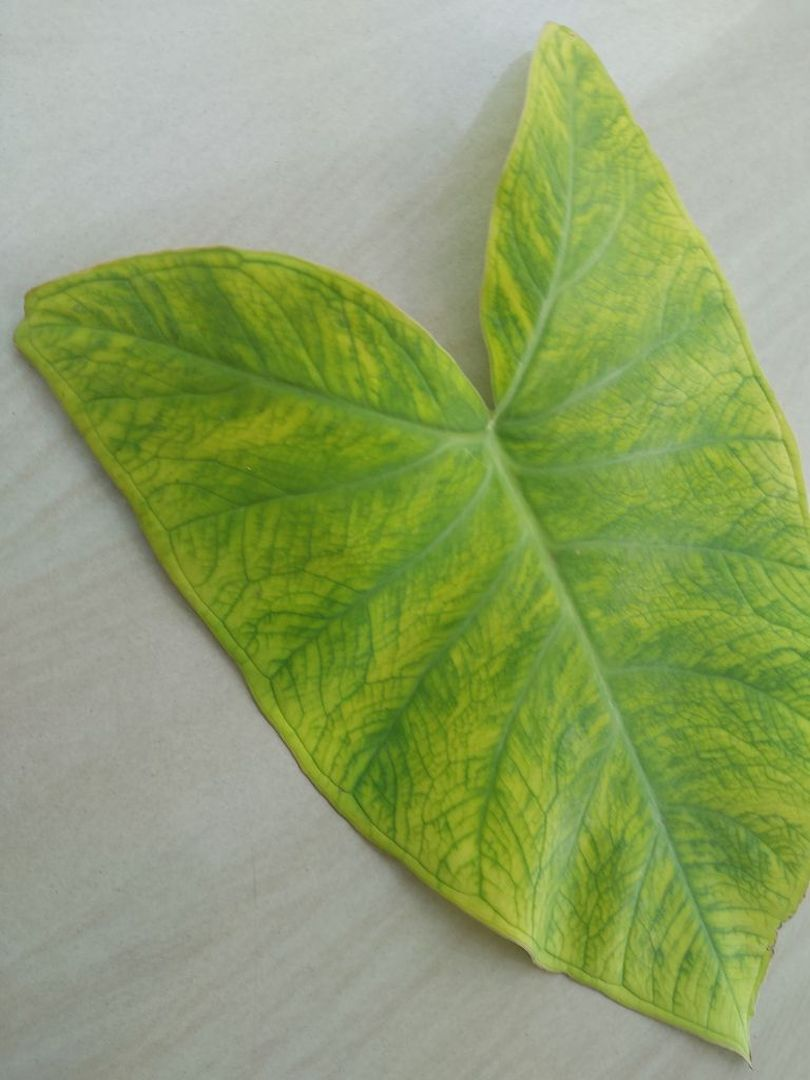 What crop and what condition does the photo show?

taro, mosaic
